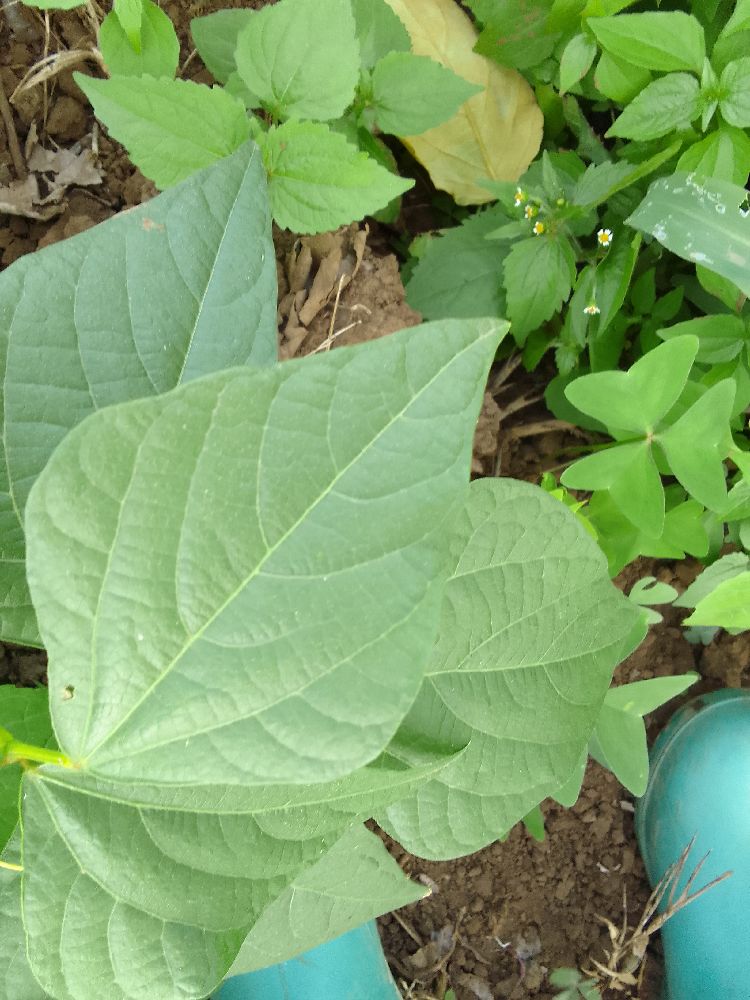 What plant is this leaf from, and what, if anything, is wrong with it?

common bean, healthy
